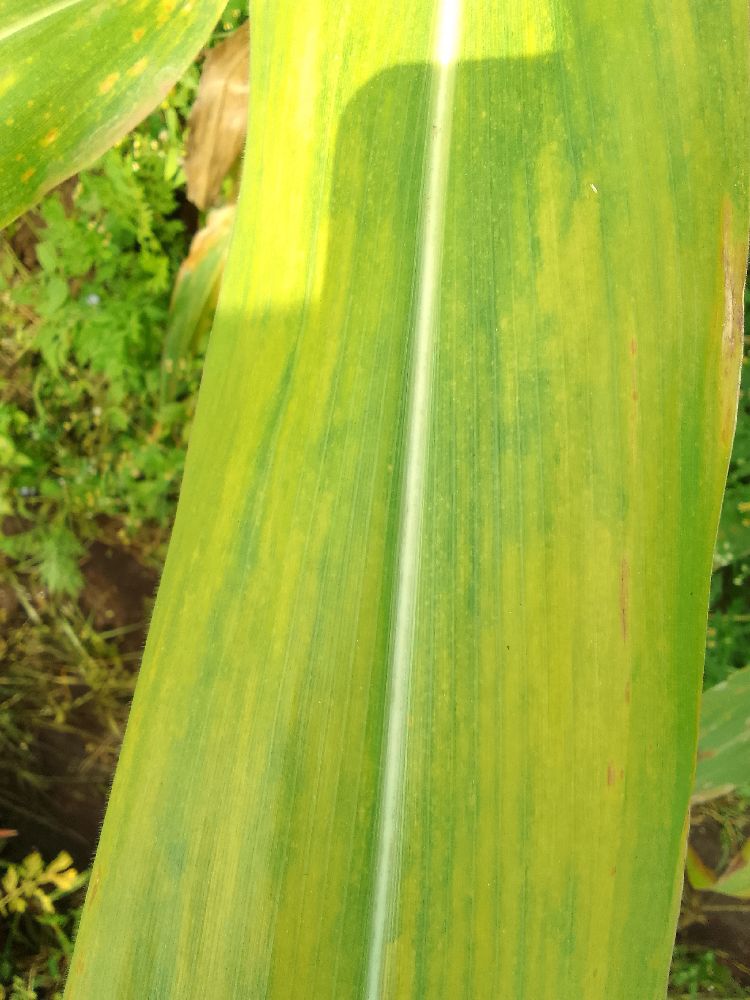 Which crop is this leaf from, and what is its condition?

maize, maize lethal necrosis
